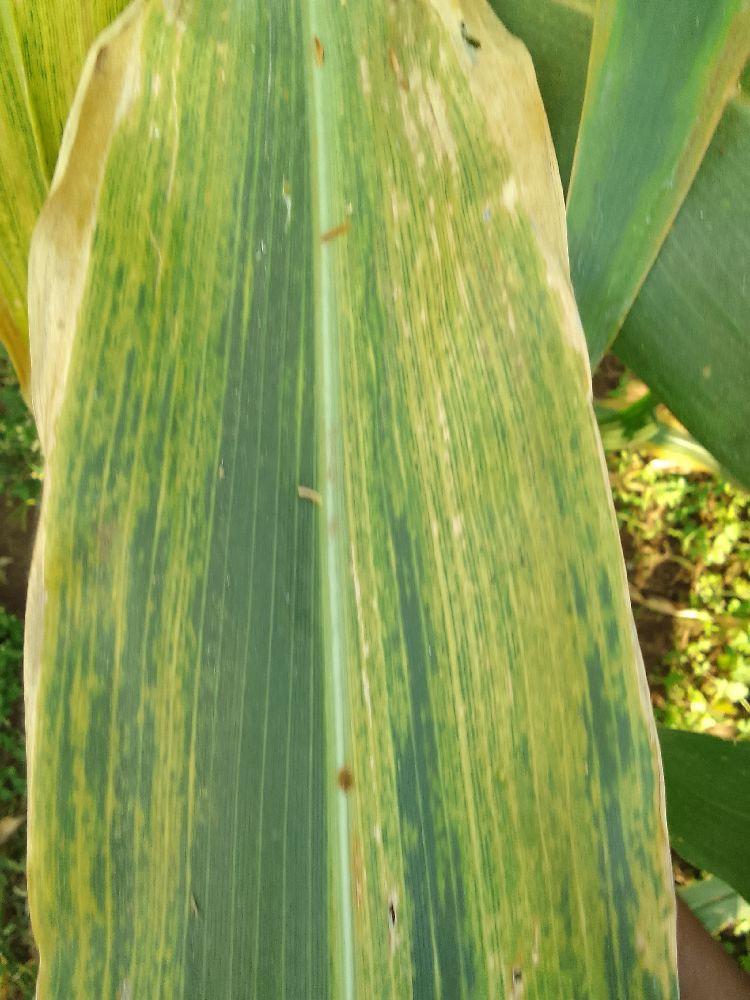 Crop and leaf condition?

maize, maize lethal necrosis
